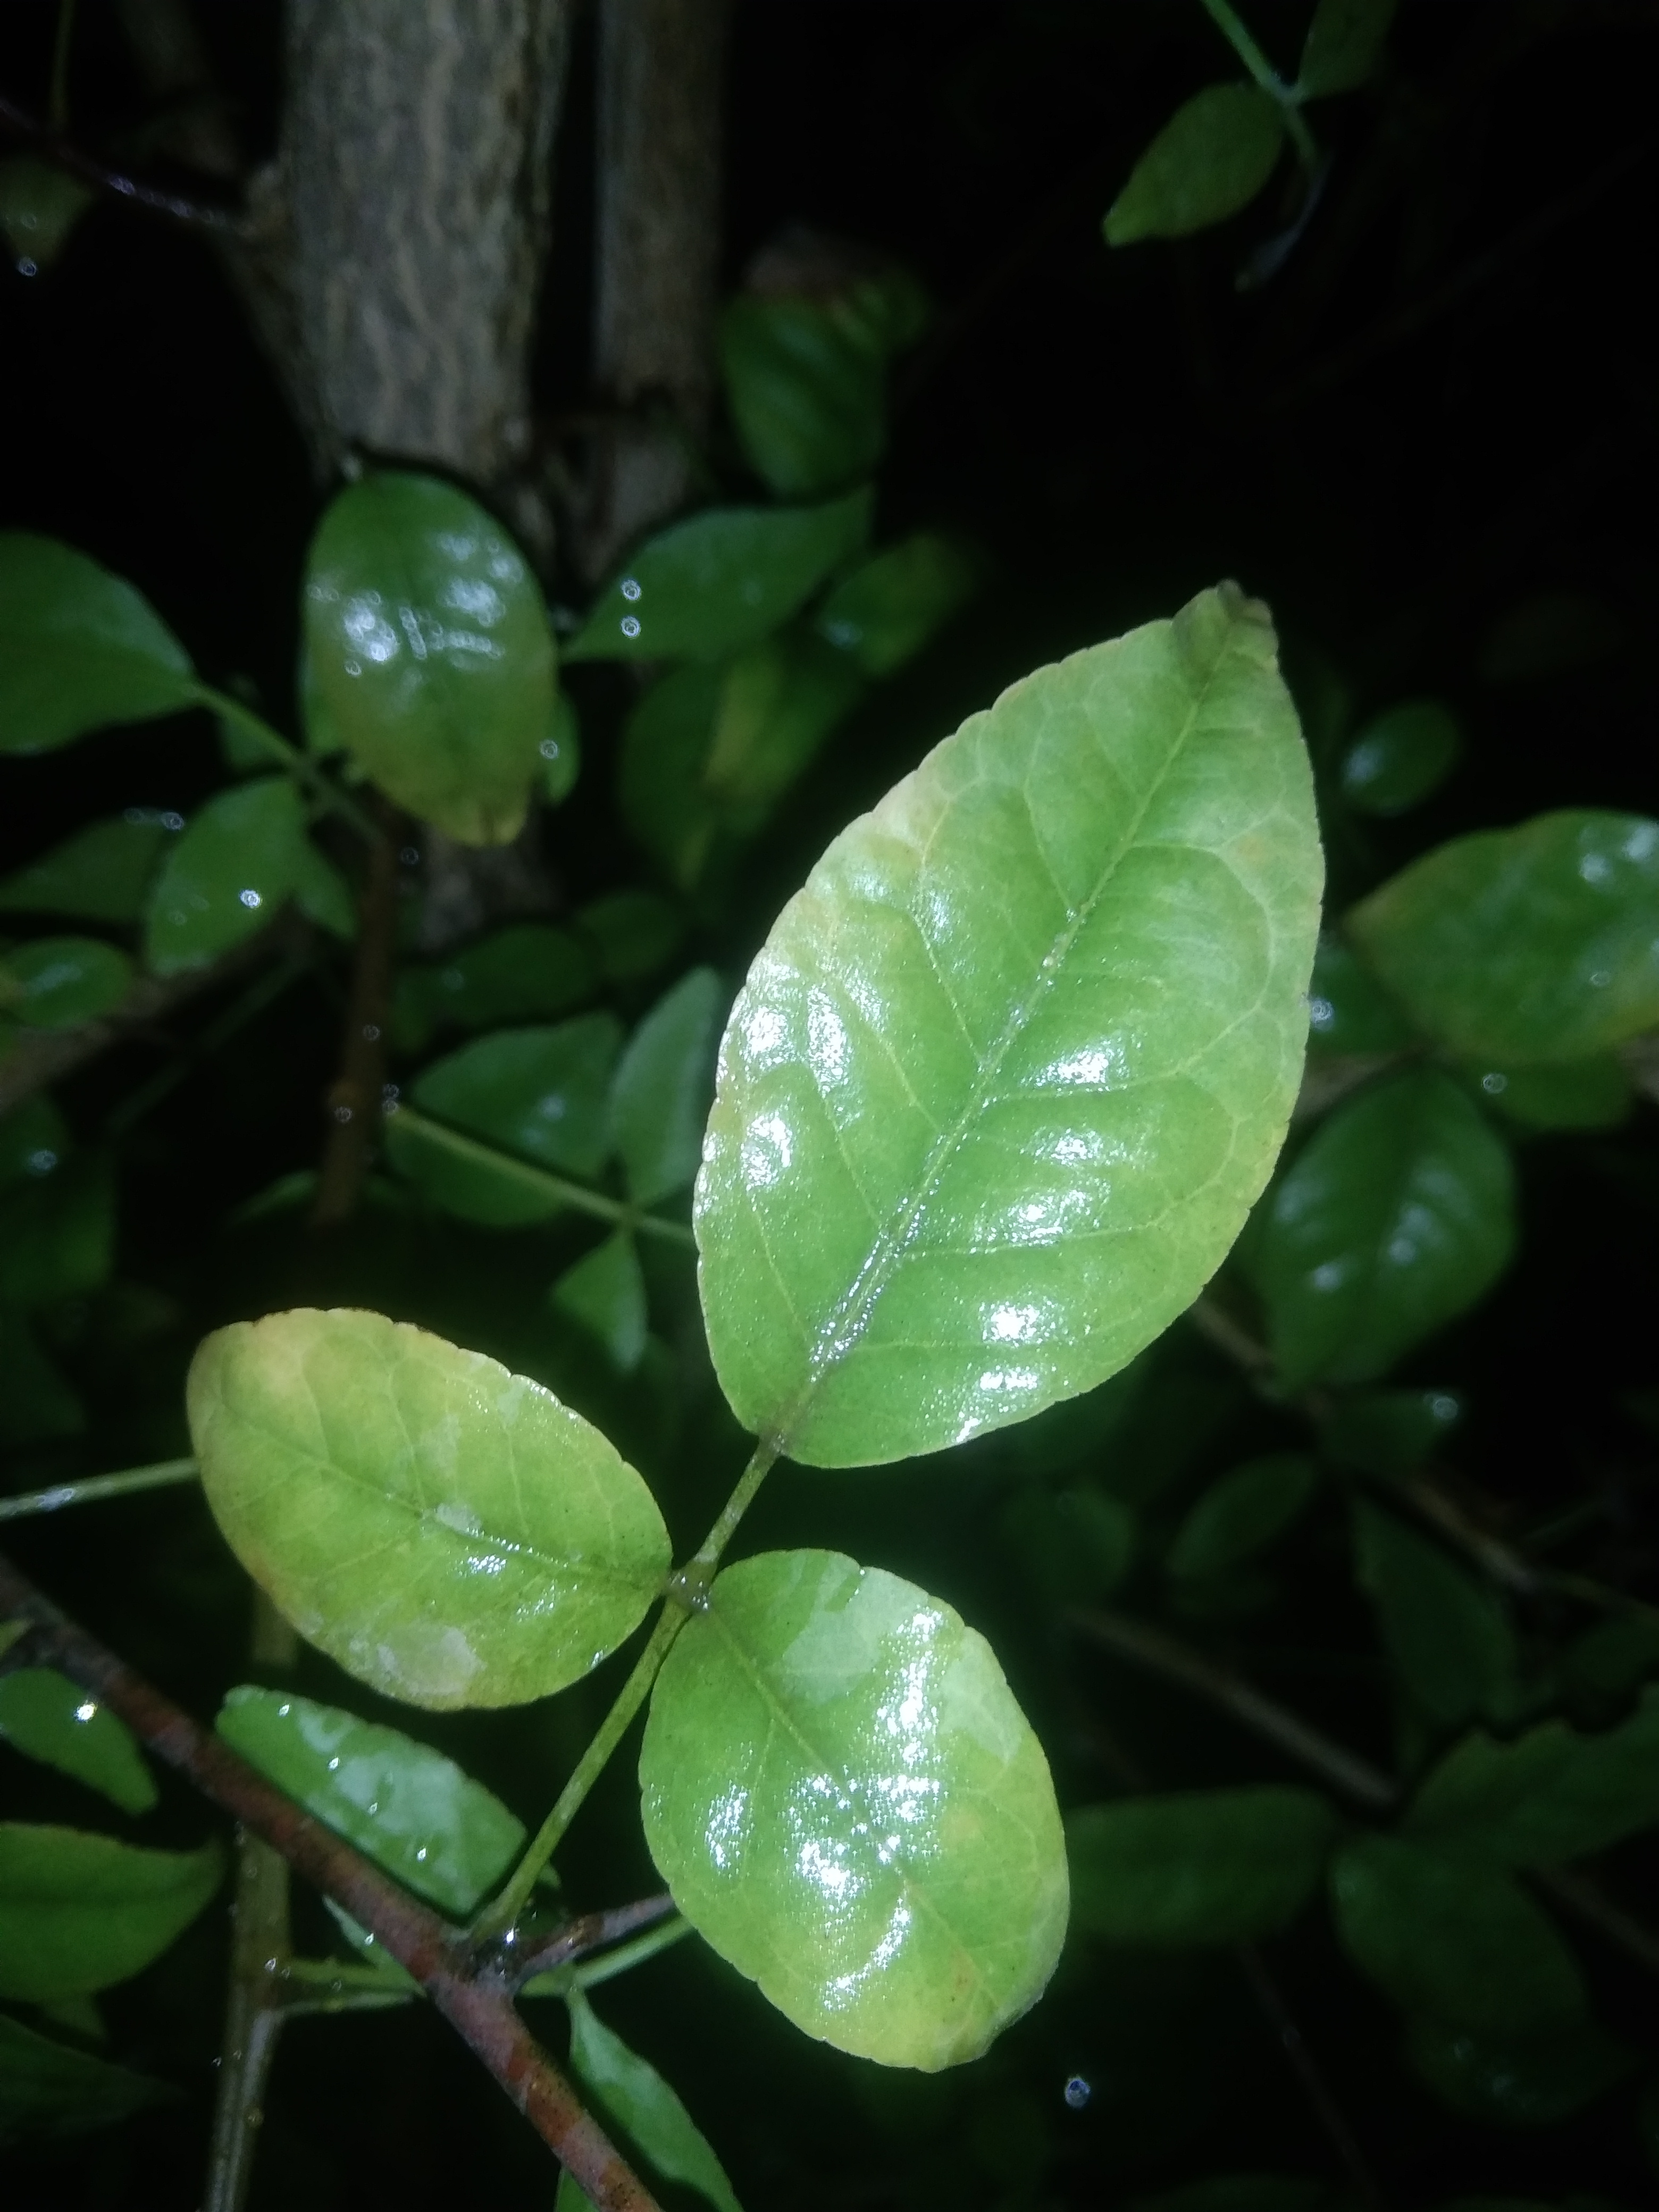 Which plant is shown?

wood apple
